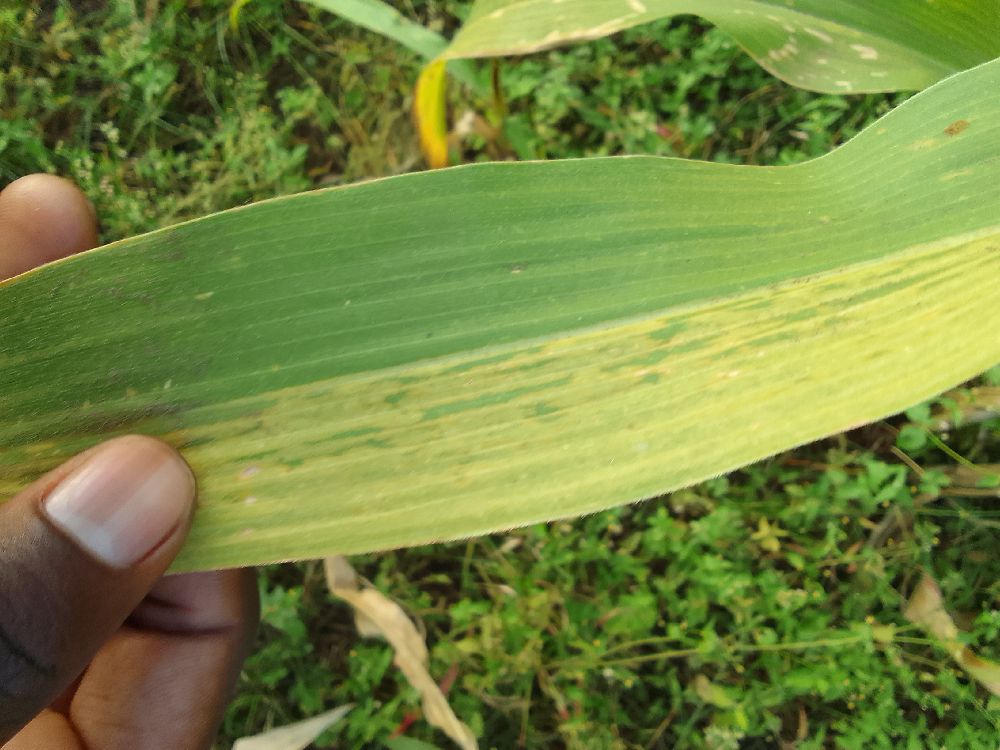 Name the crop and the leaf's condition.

maize, maize lethal necrosis
